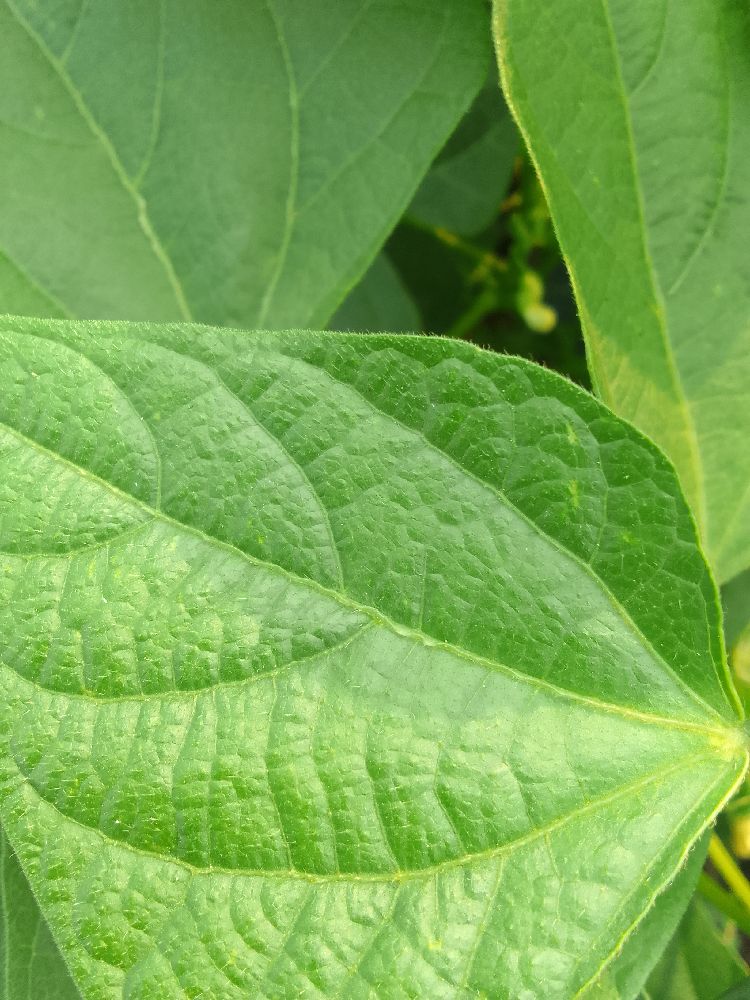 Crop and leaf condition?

common bean, healthy
